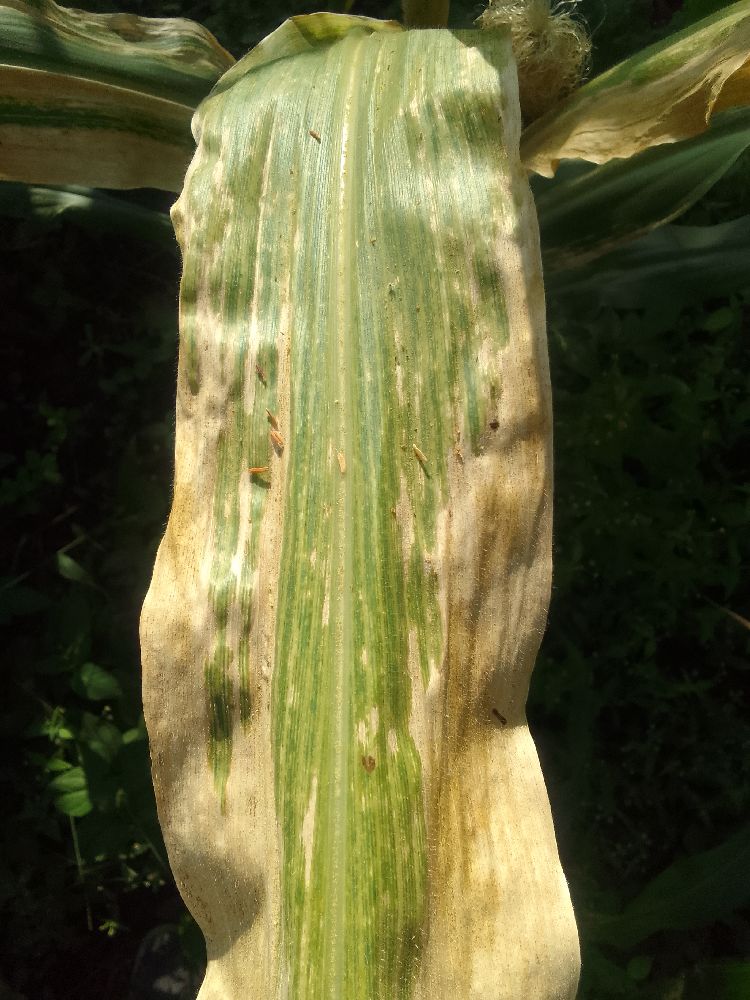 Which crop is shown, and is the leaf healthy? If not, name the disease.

maize, maize lethal necrosis
